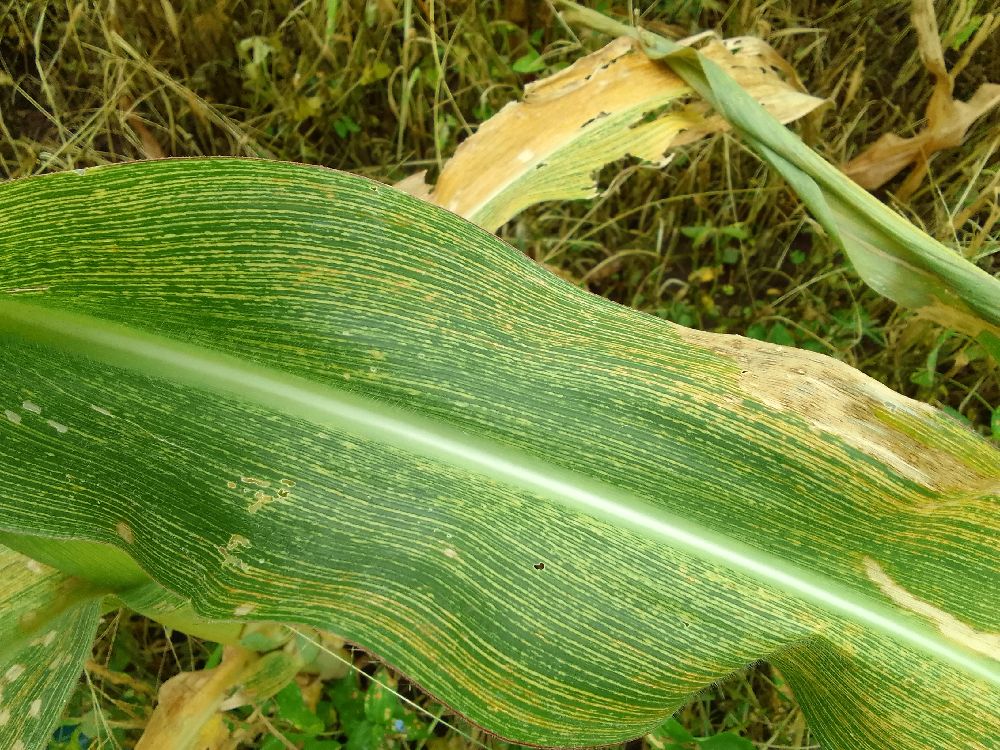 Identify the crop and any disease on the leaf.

maize, maize streak virus
